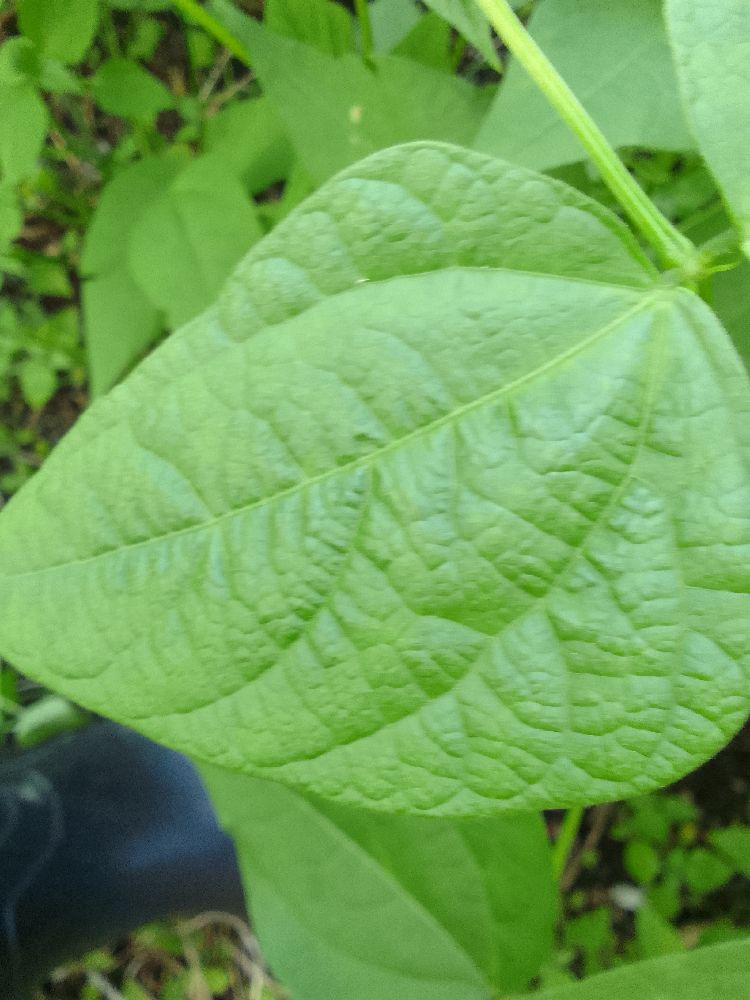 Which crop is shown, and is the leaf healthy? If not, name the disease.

common bean, healthy
